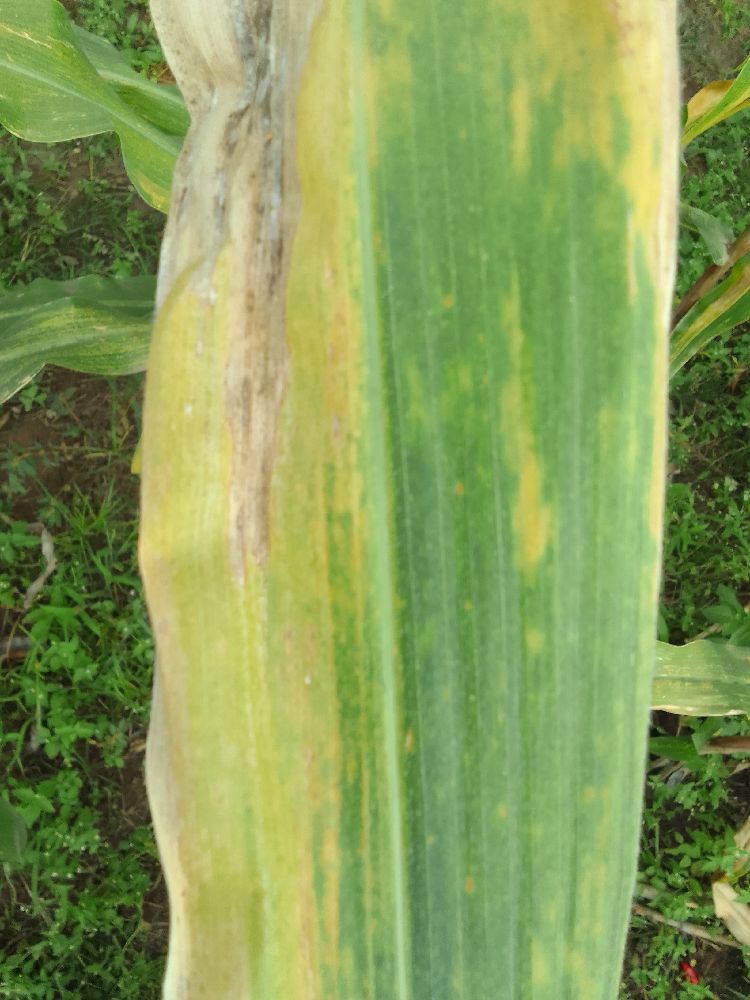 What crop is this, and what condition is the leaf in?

maize, maize lethal necrosis
